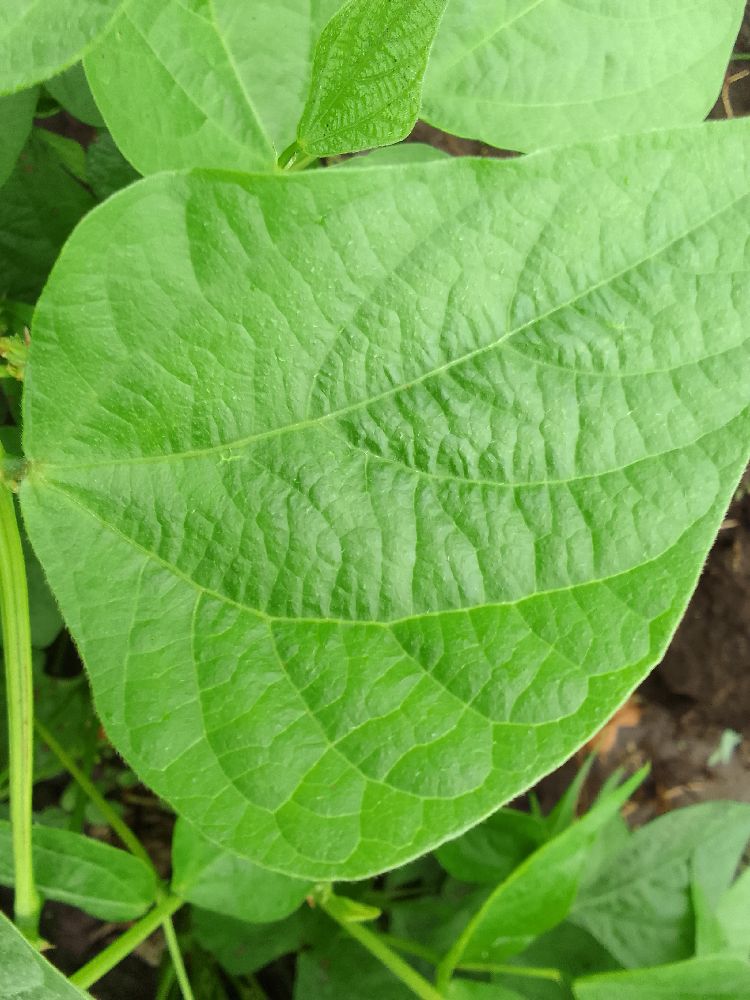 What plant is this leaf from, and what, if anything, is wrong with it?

common bean, healthy
